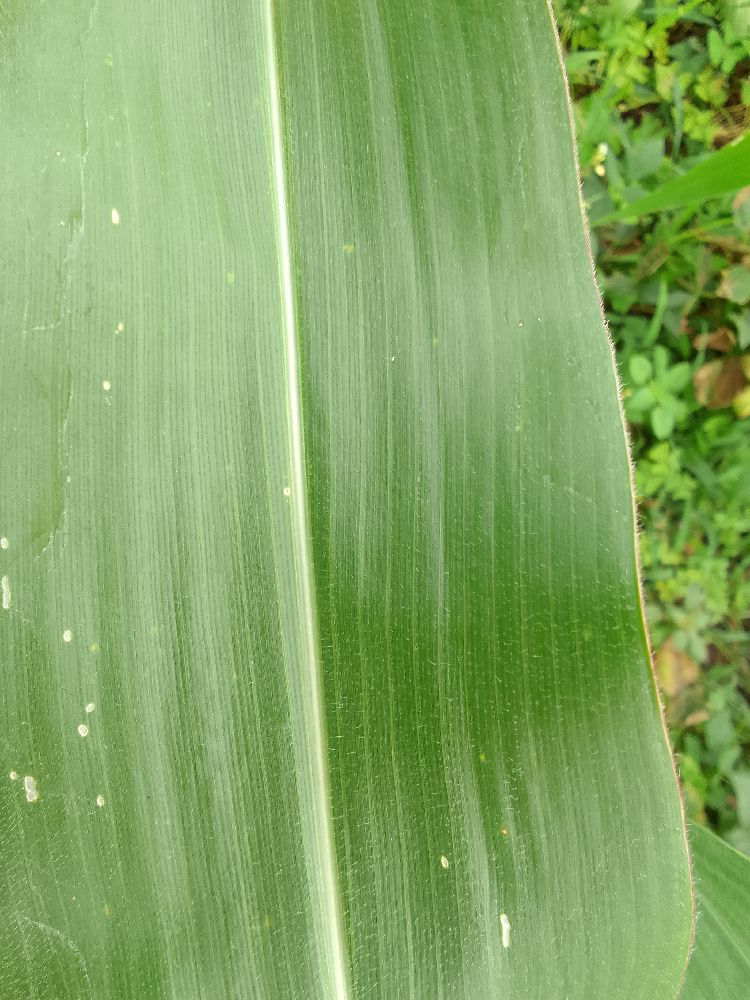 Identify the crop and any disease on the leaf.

maize, healthy
